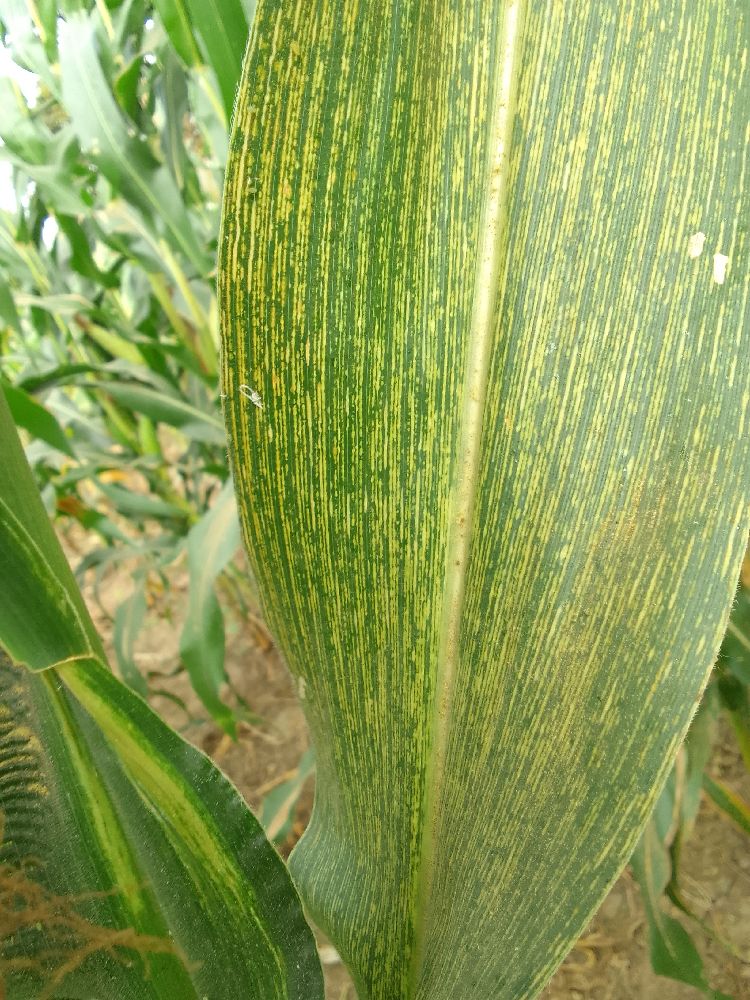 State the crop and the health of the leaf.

maize, maize streak virus
